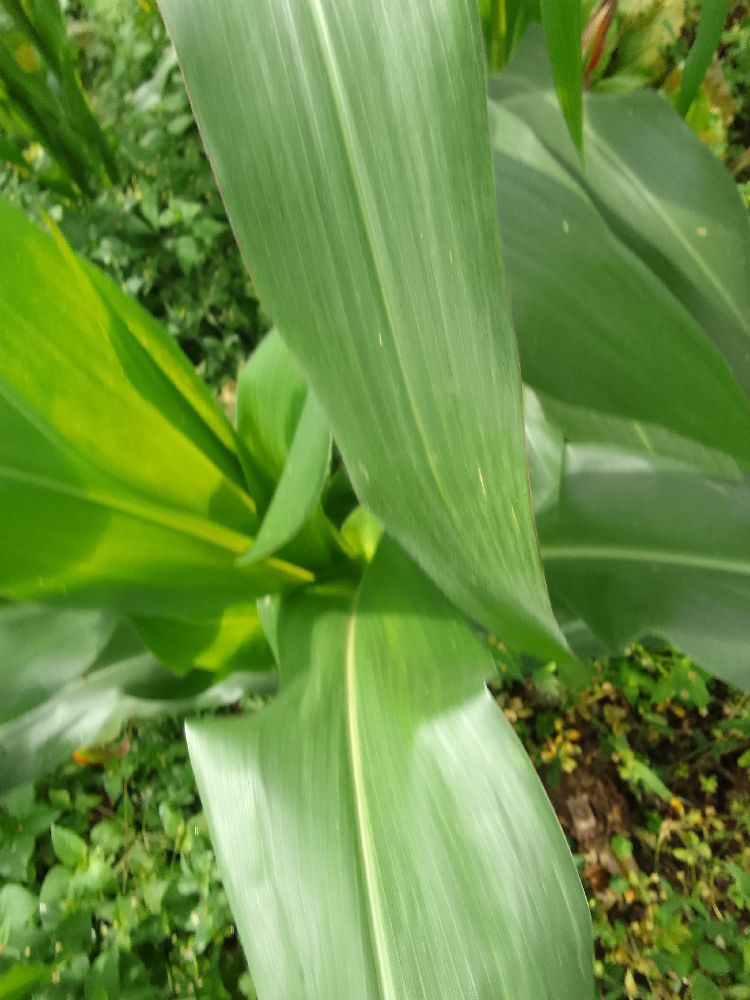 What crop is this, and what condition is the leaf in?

maize, healthy
